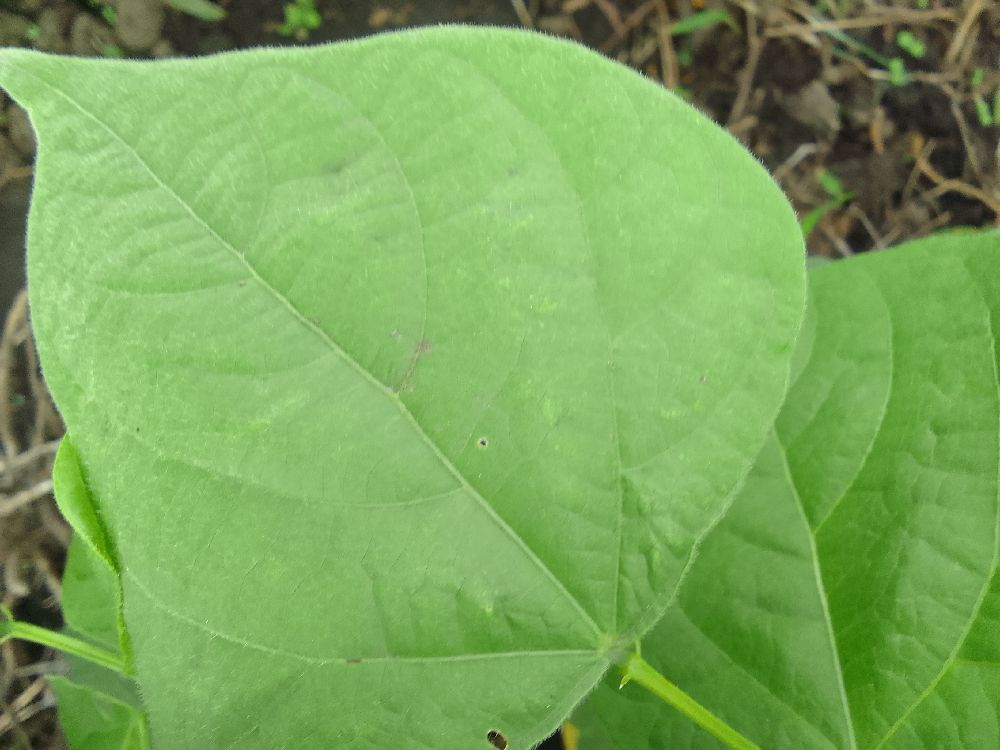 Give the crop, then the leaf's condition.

common bean, healthy
